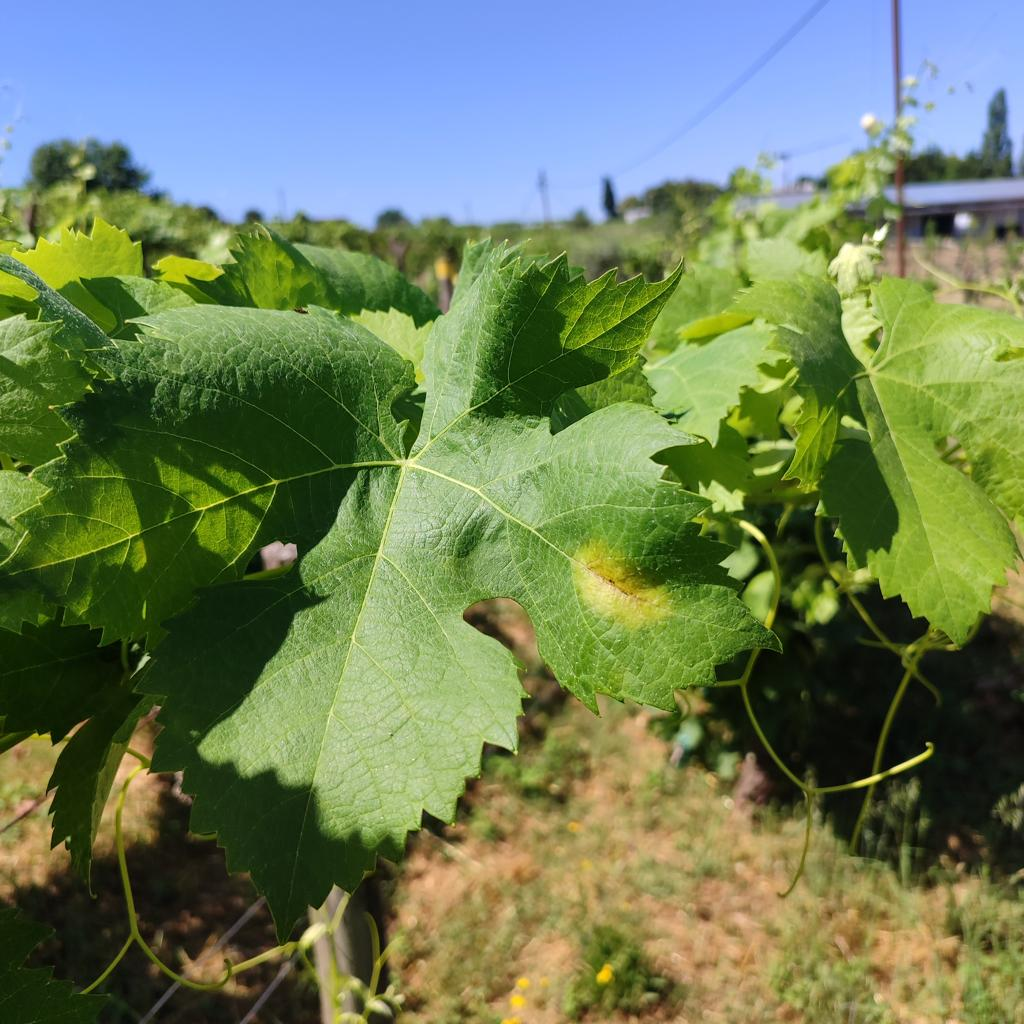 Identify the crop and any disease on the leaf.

grapevine, downy mildew
